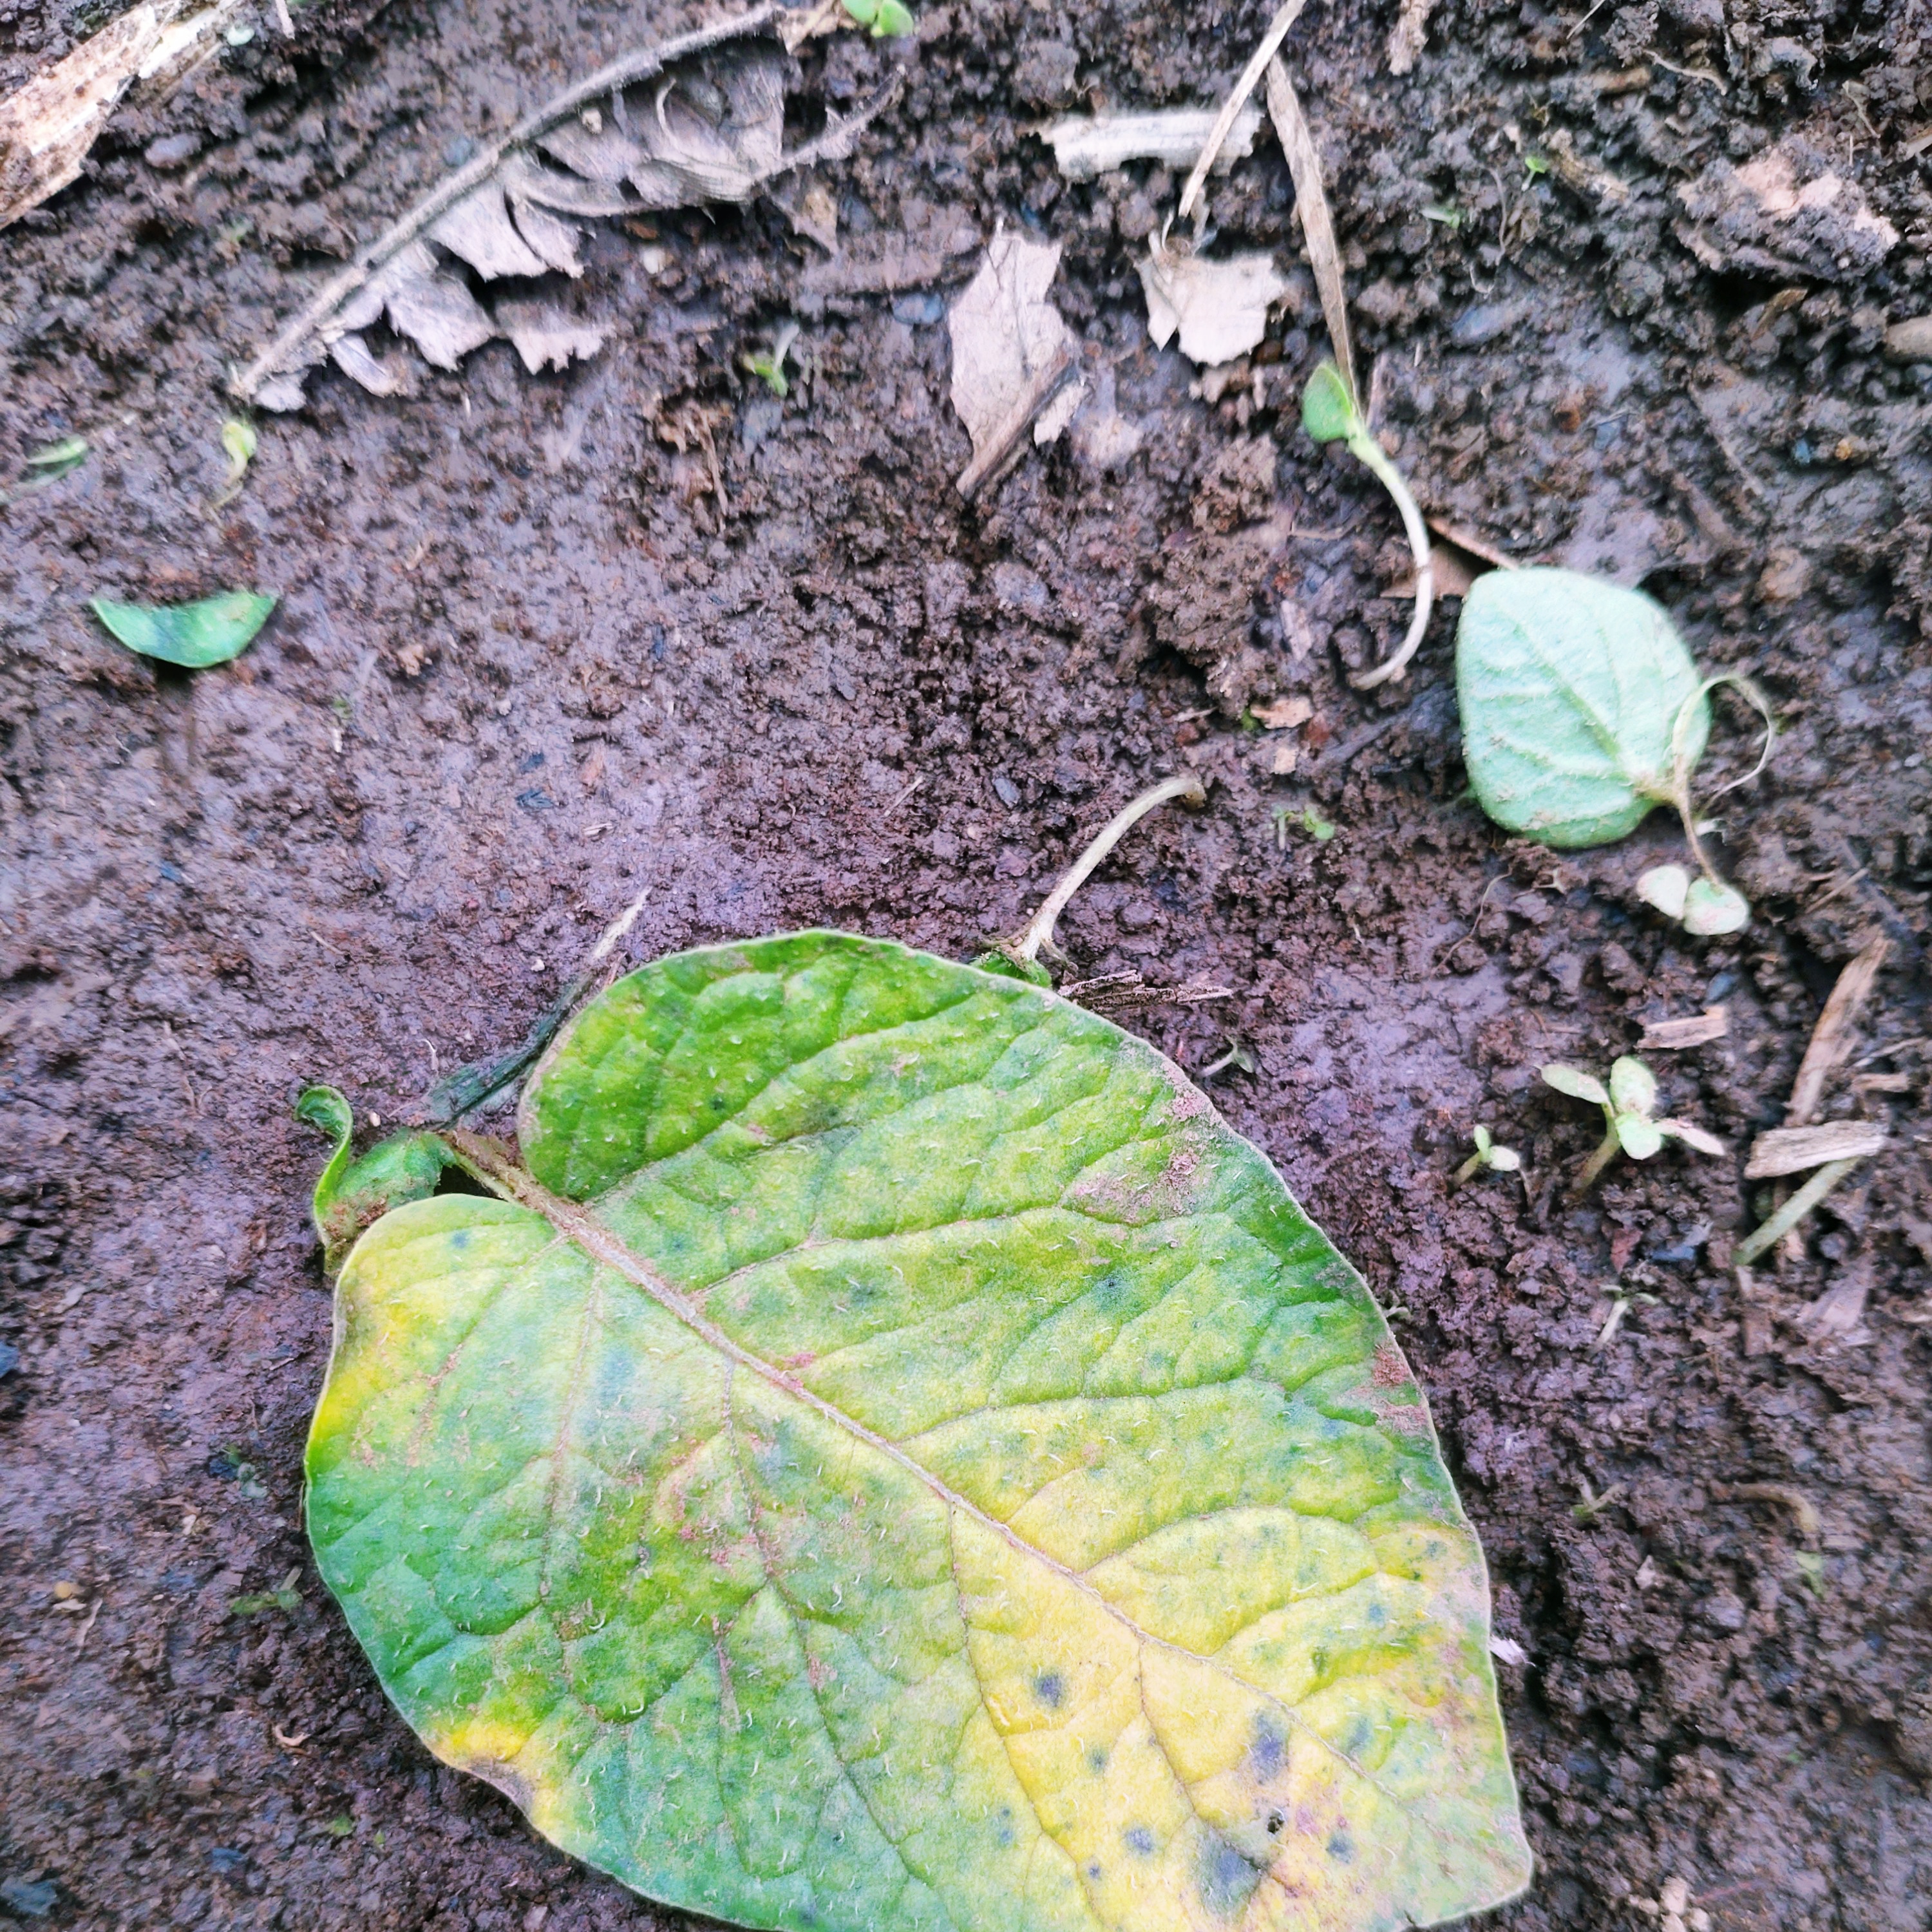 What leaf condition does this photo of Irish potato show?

late blight
